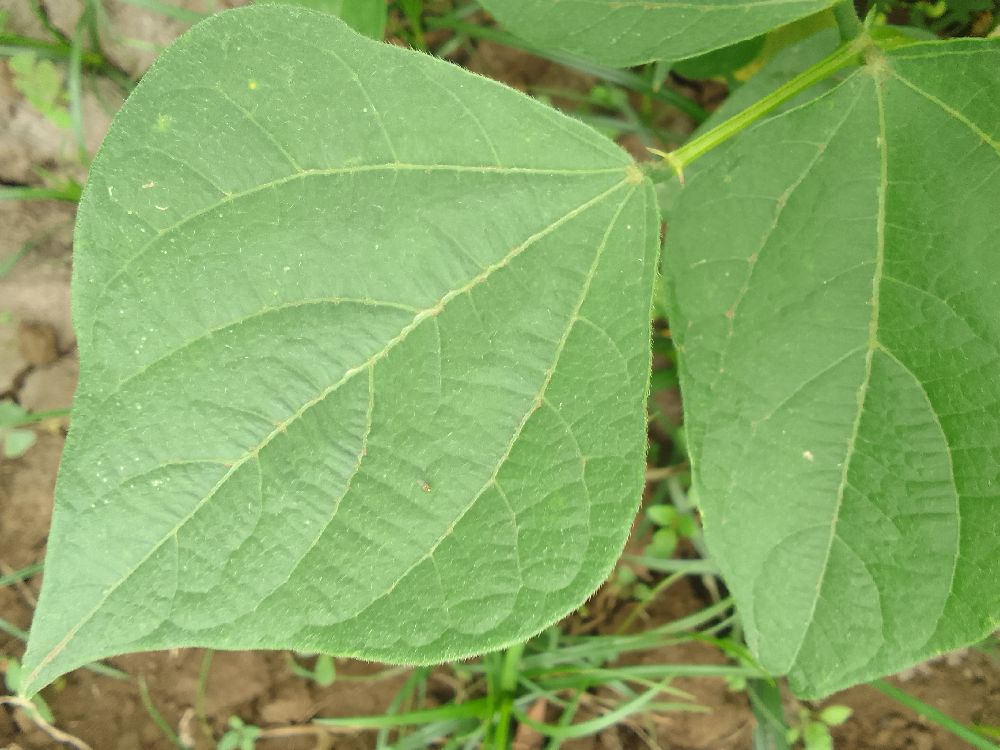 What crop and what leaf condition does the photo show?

common bean, healthy
